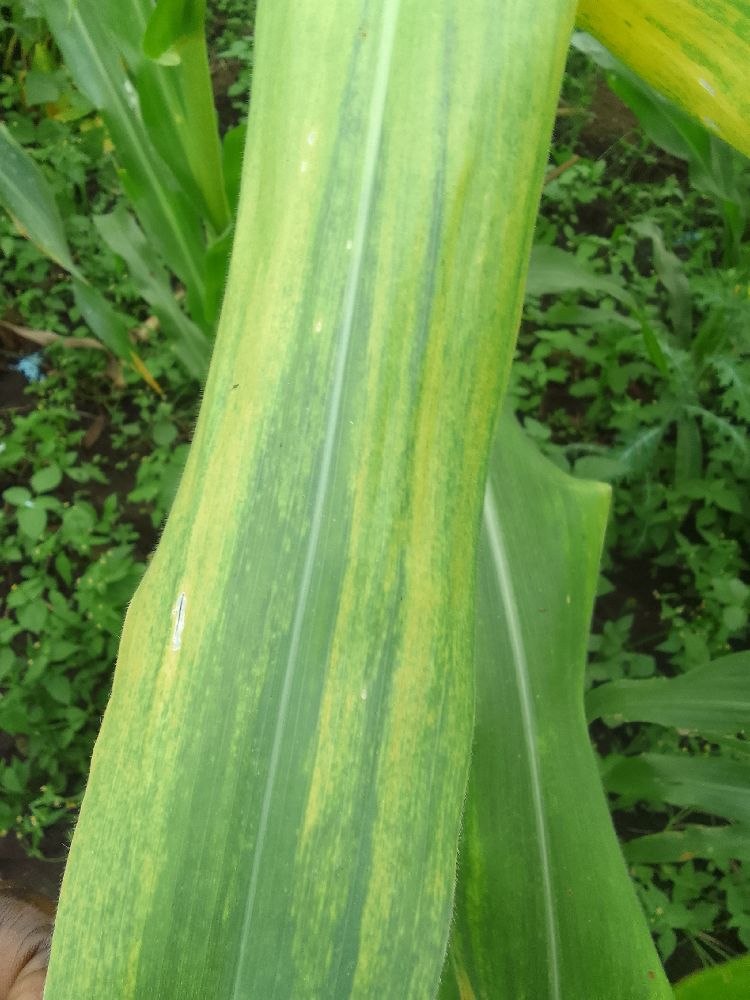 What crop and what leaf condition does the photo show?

maize, maize lethal necrosis
